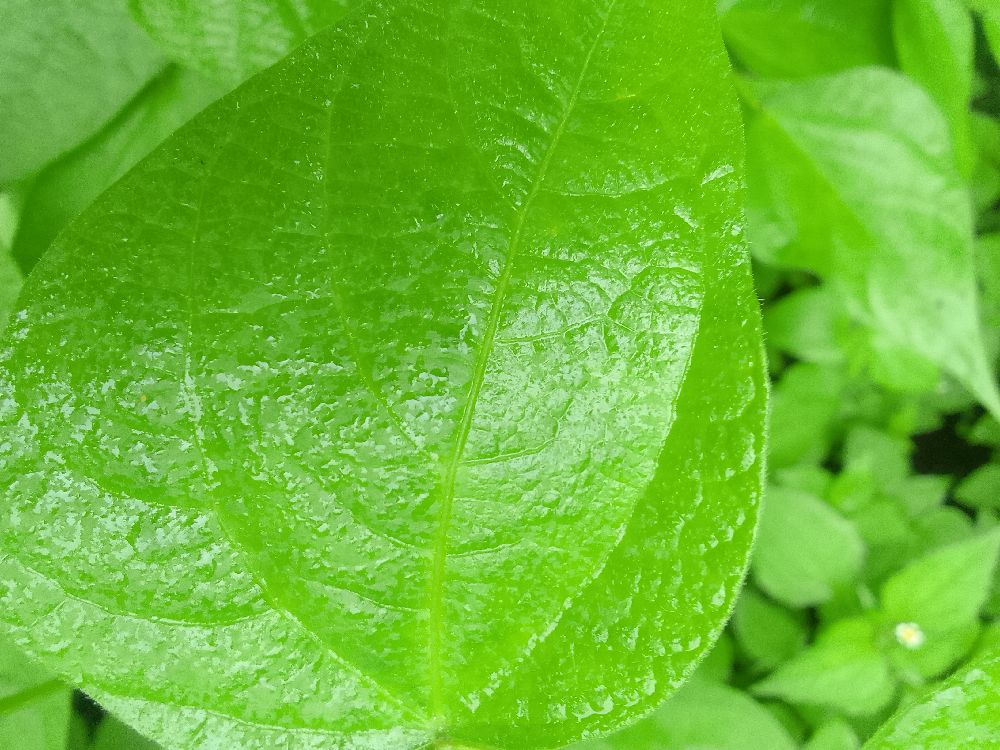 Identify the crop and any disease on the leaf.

common bean, healthy
